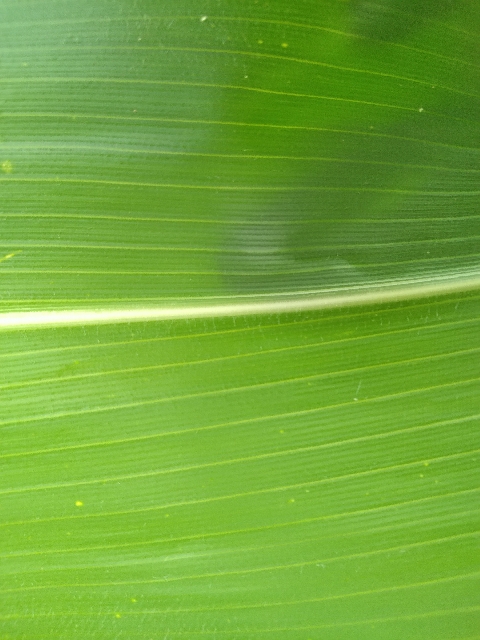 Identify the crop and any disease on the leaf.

maize, healthy
